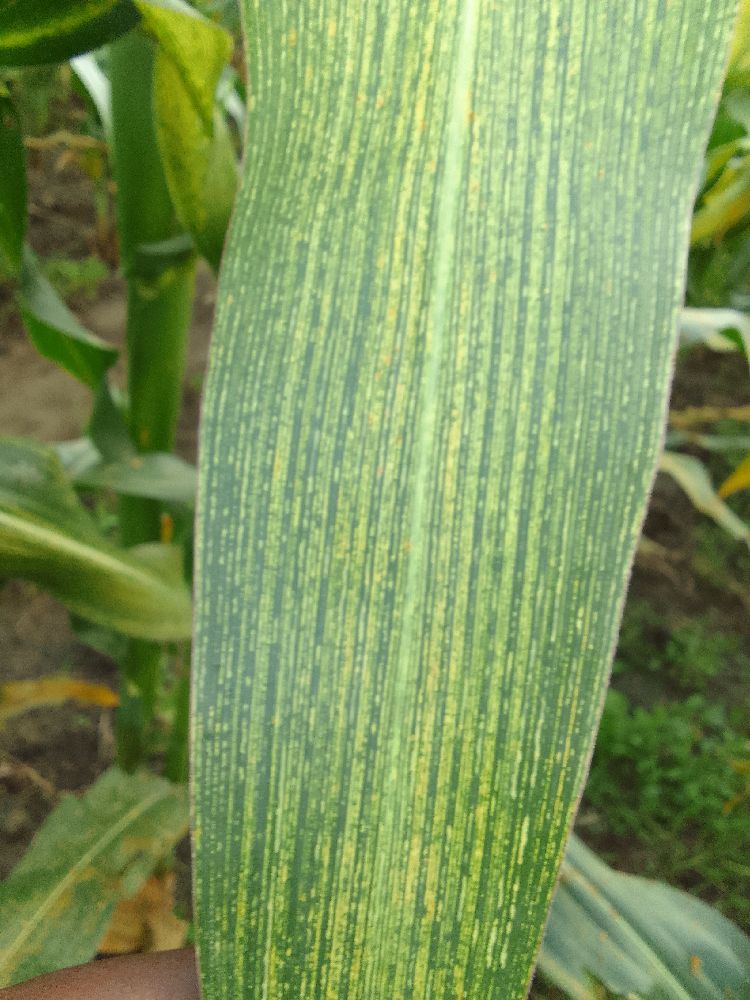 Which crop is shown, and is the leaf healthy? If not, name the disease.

maize, maize streak virus
